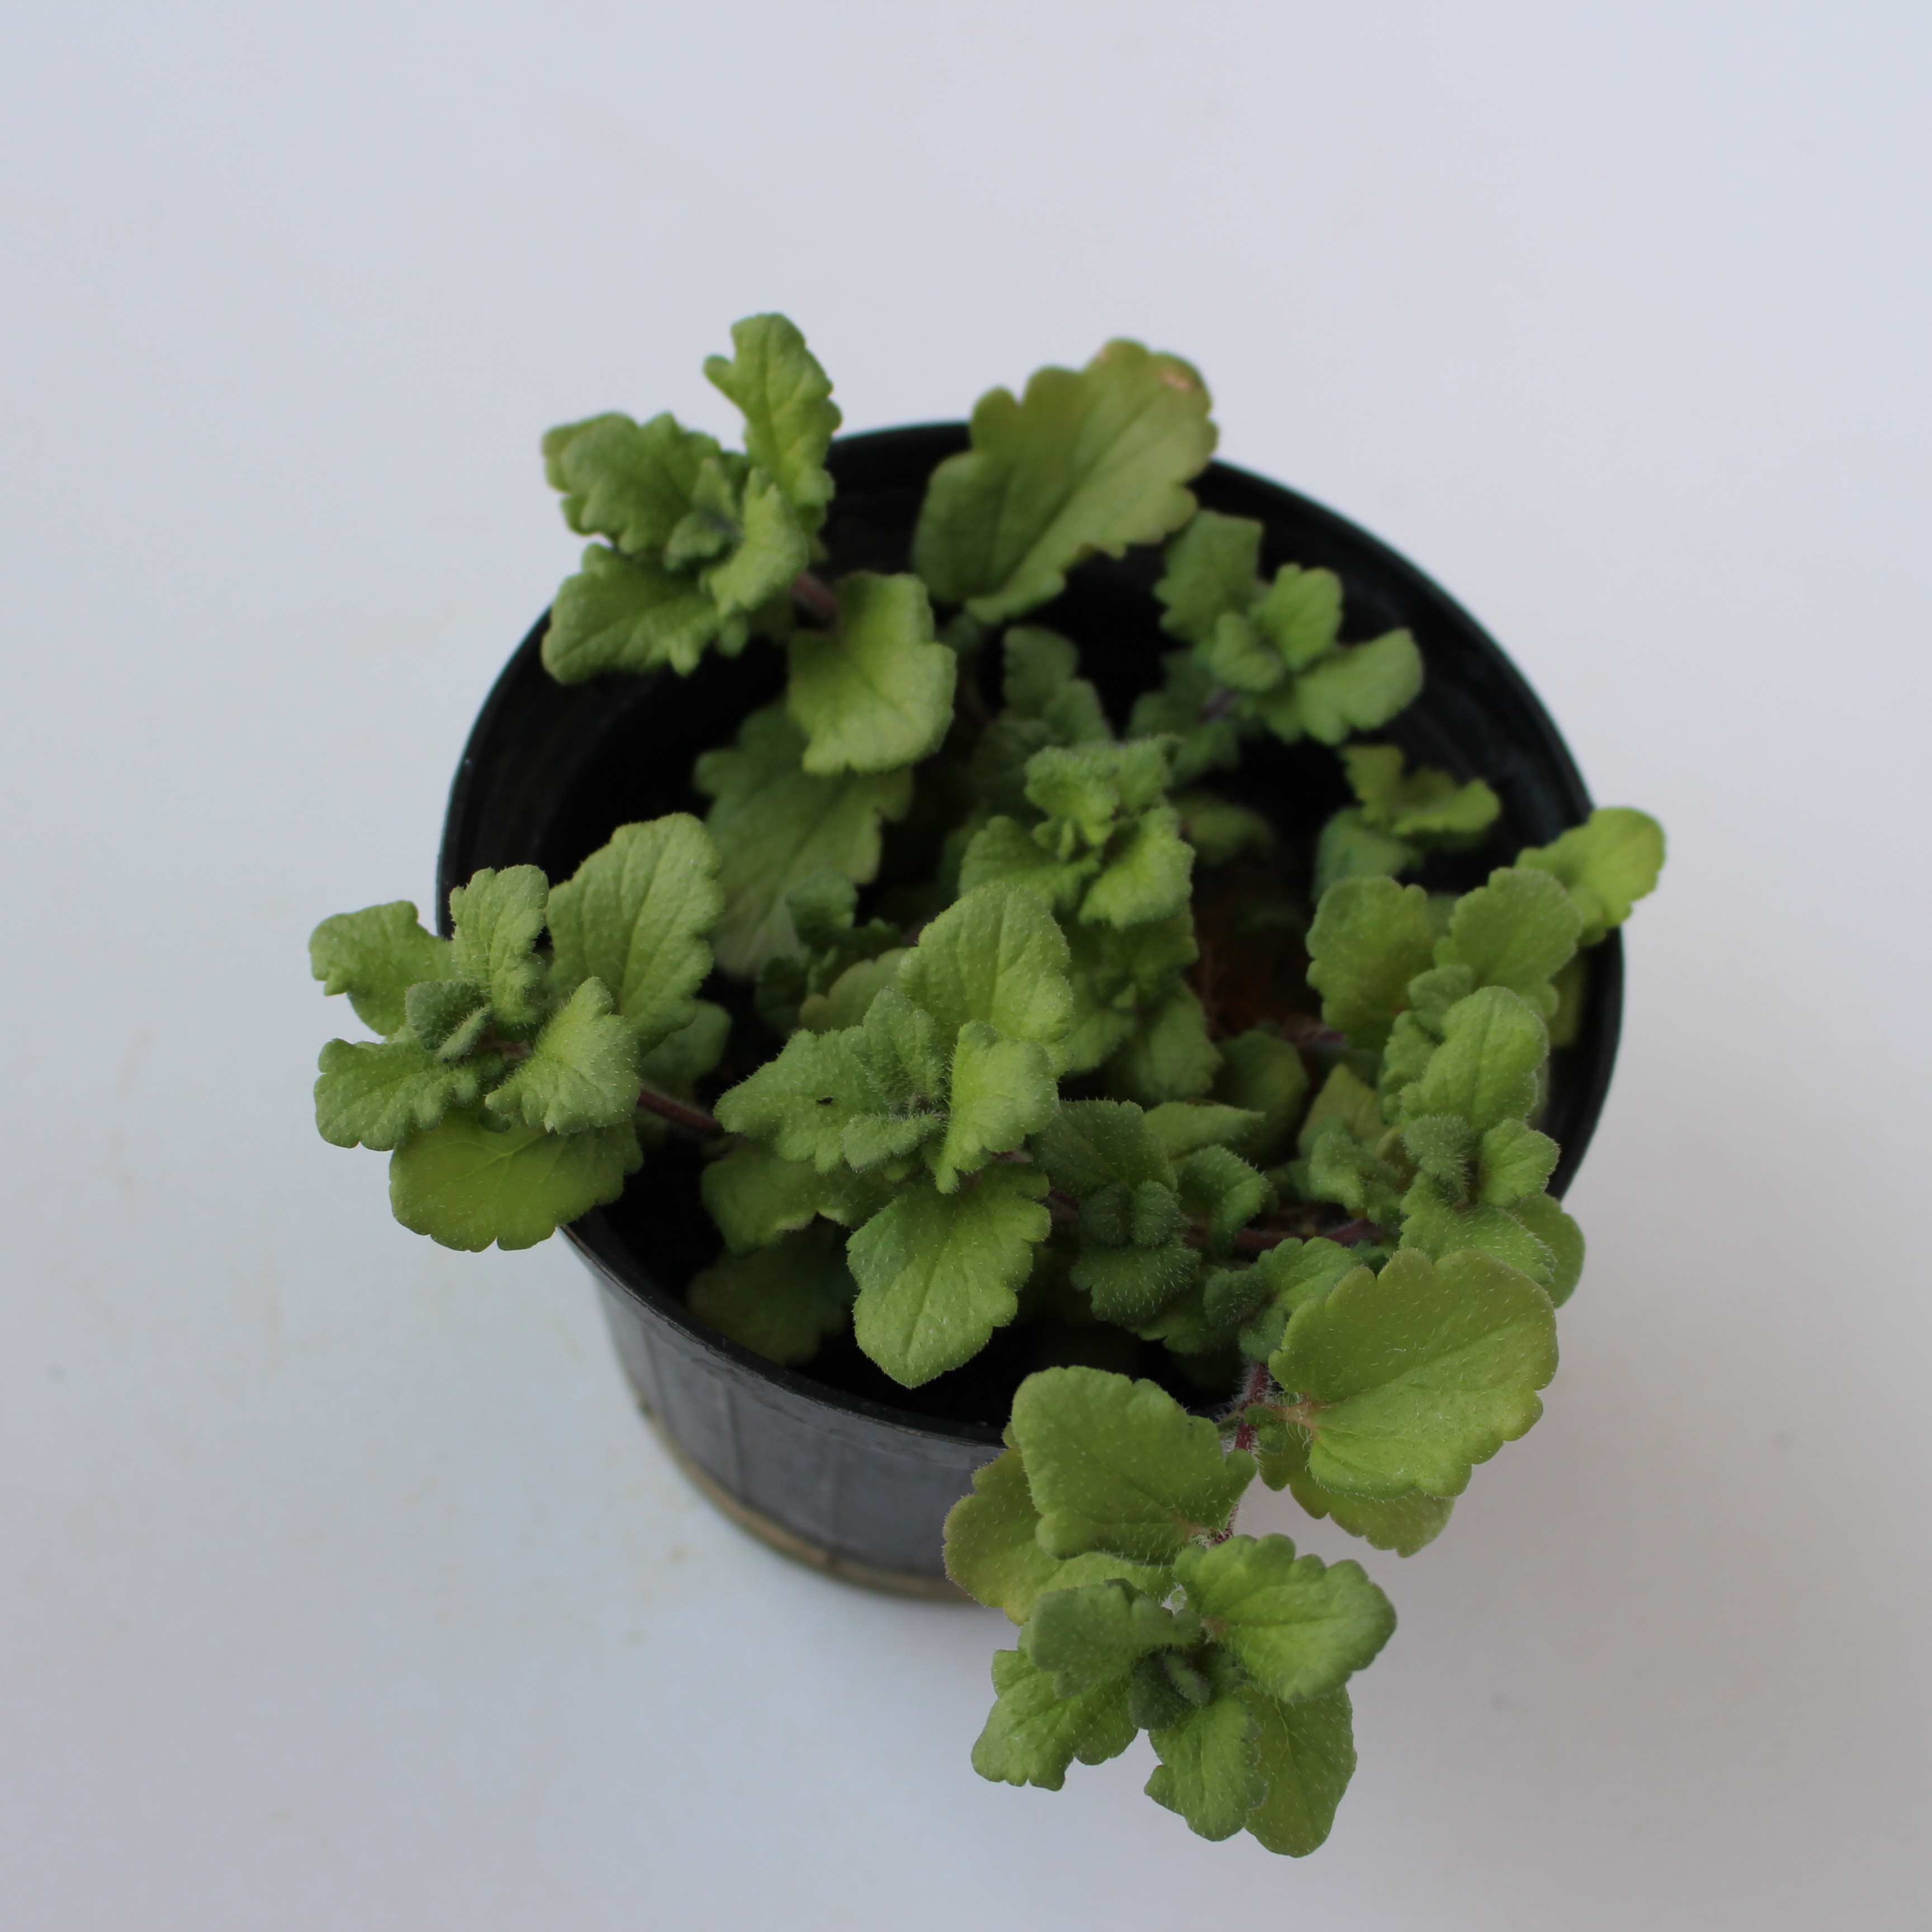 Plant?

Veronica persica
